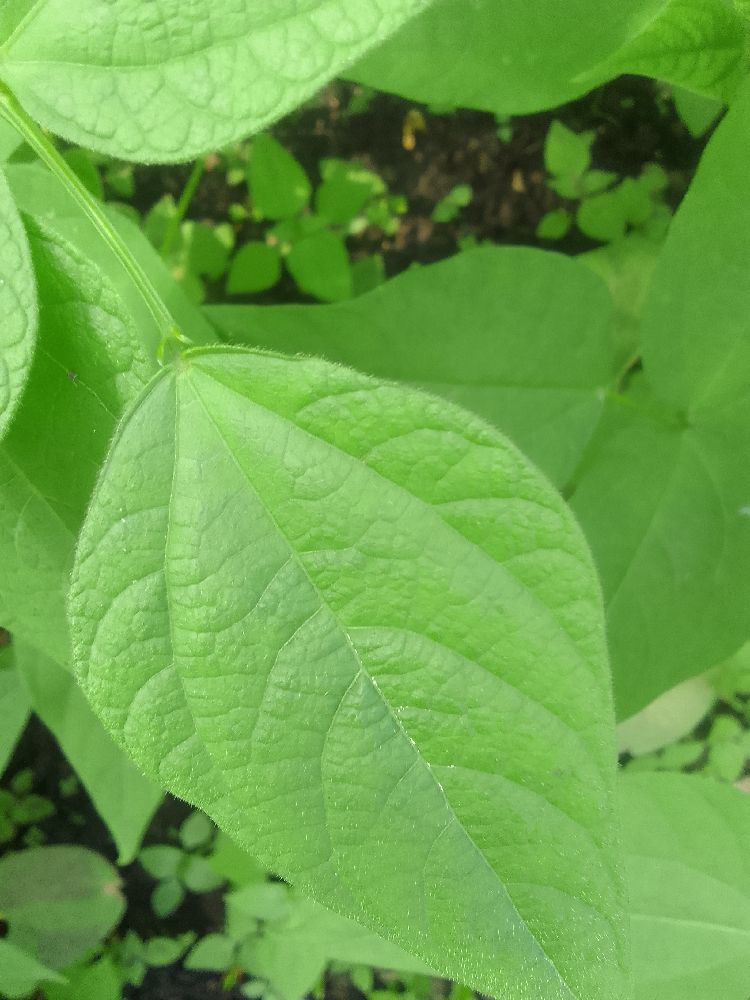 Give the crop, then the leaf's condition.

common bean, healthy
